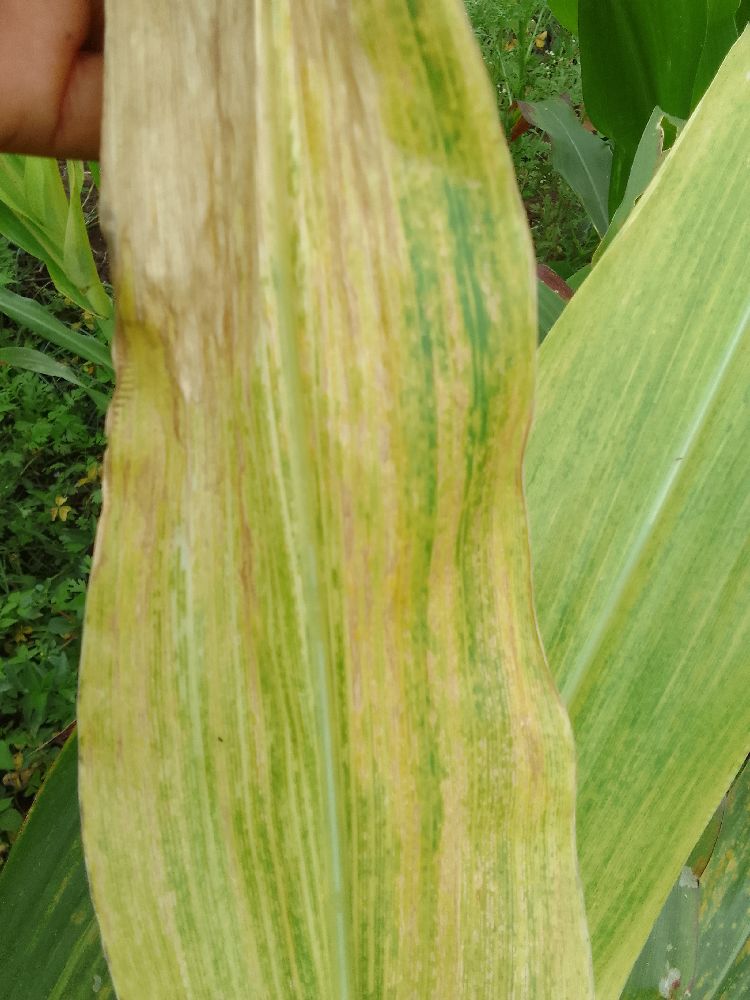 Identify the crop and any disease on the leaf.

maize, maize lethal necrosis
